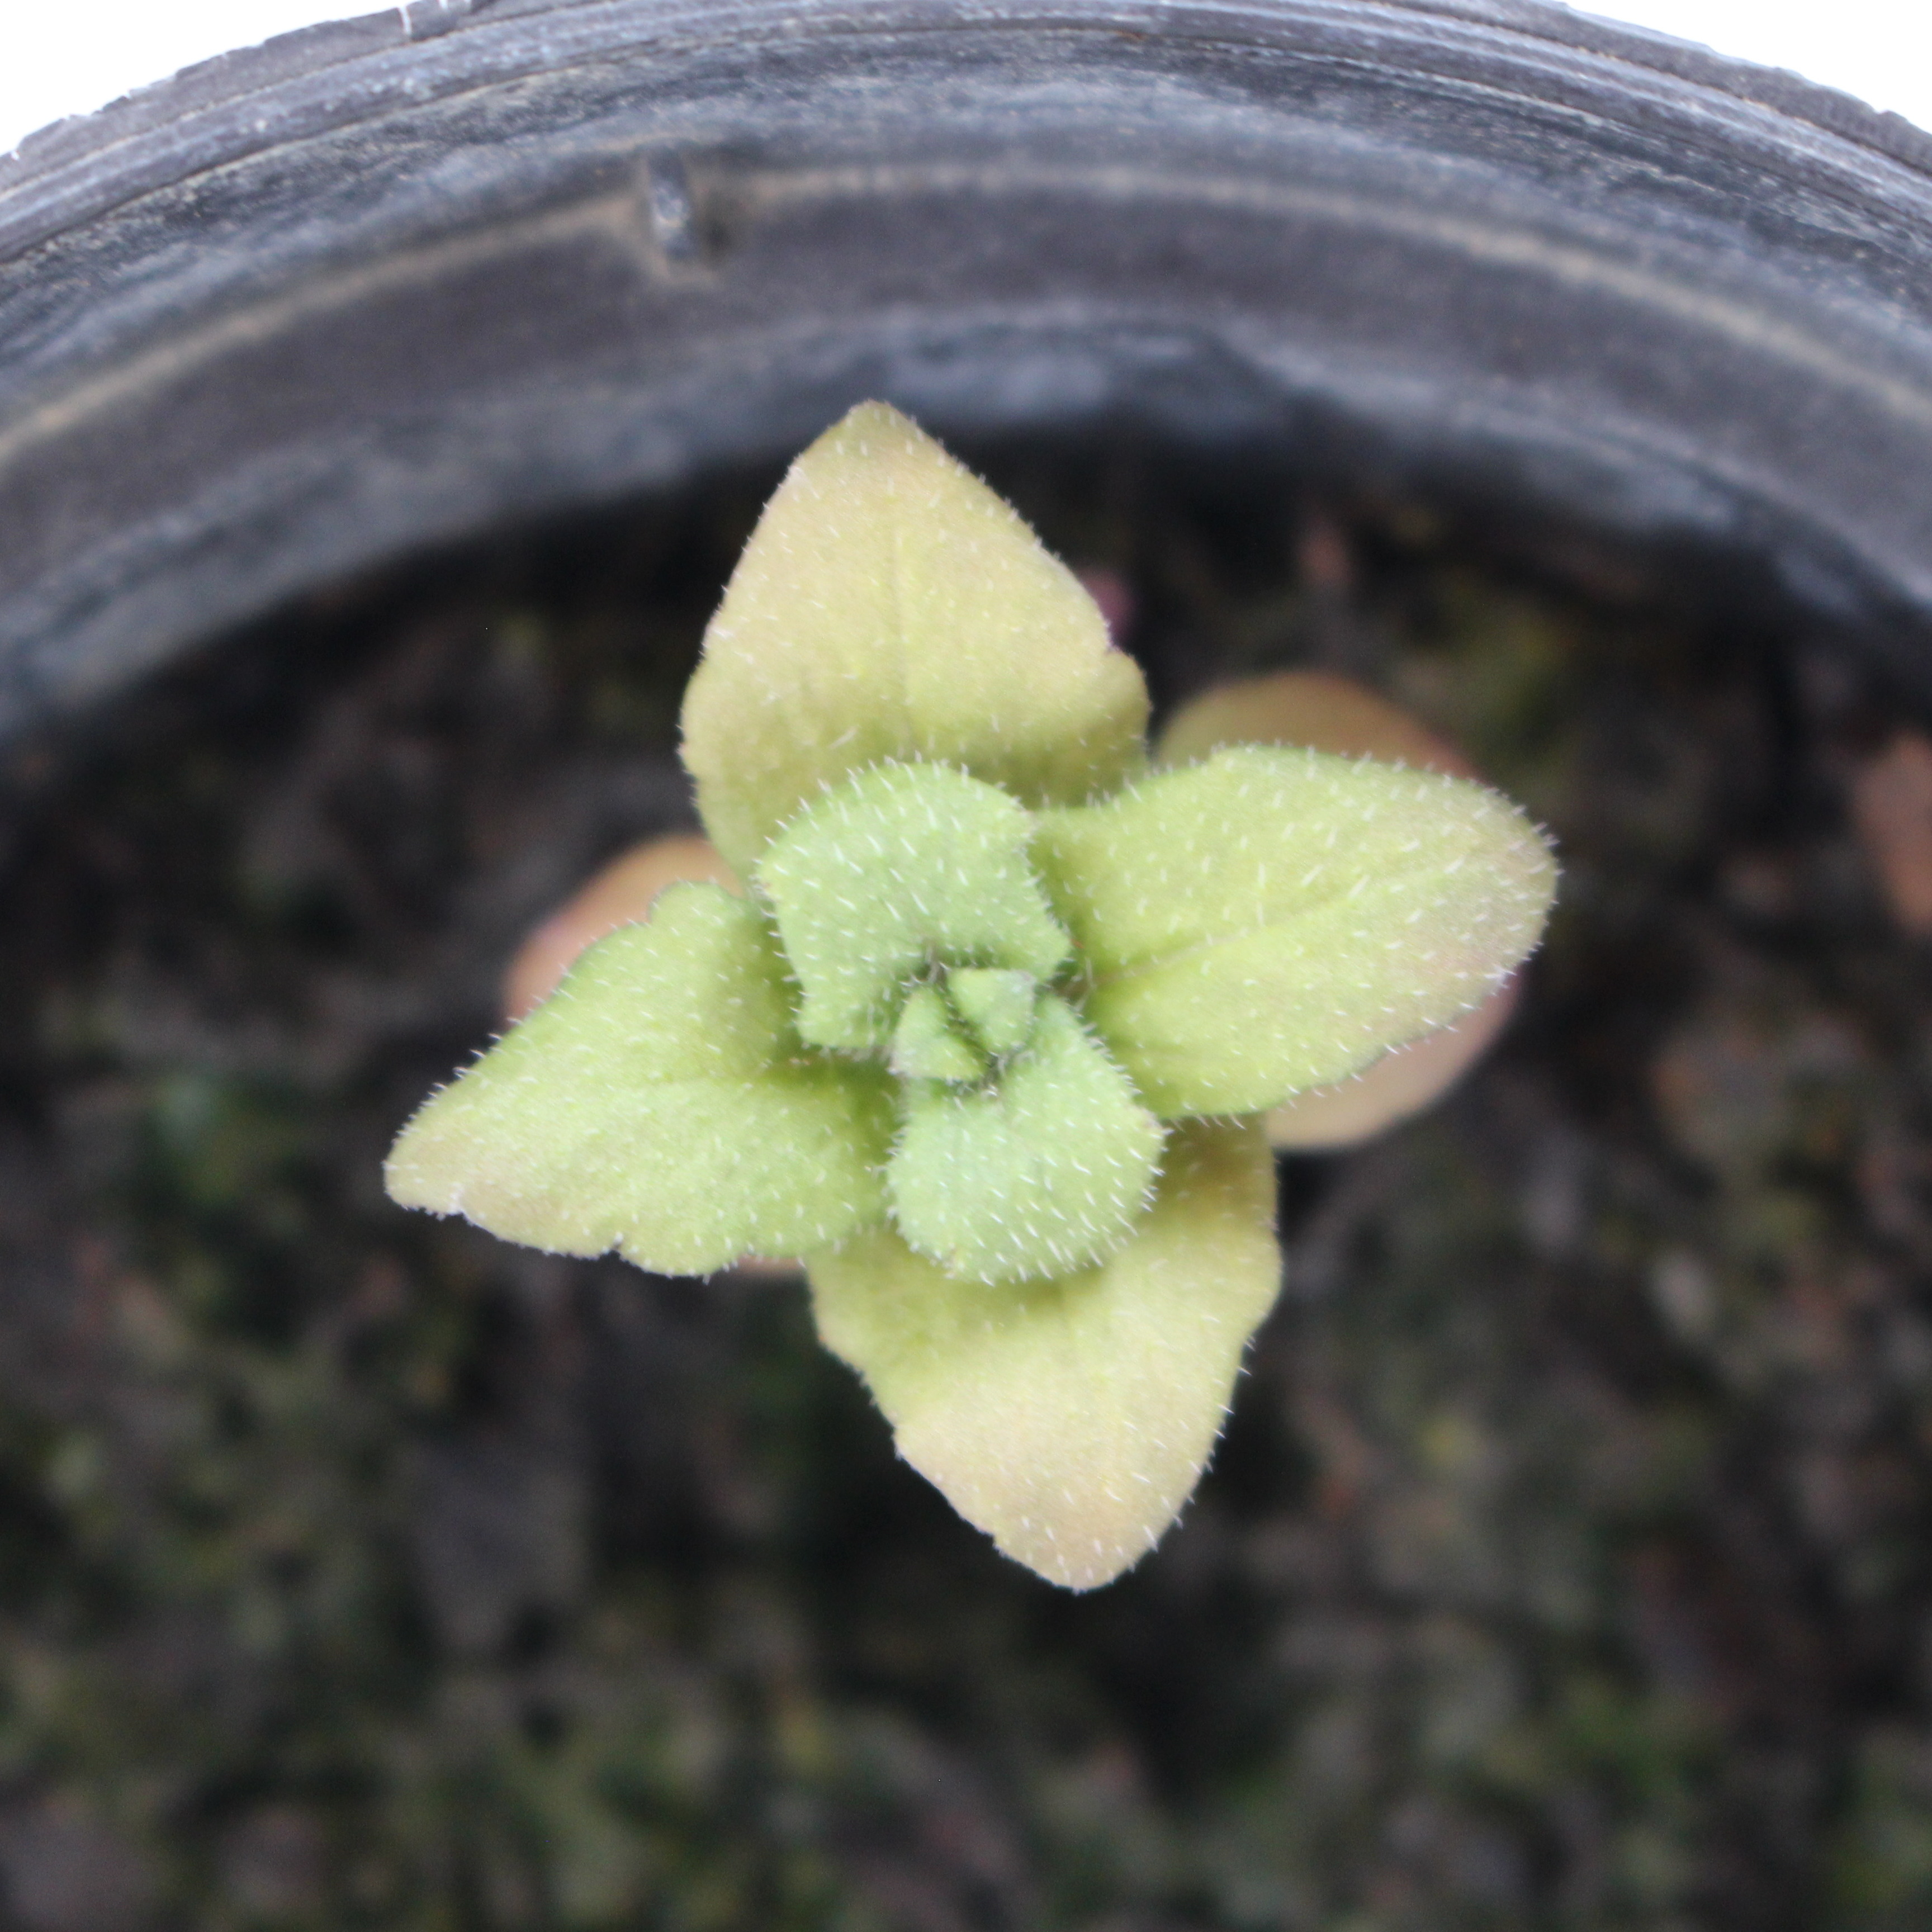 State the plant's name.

Veronica persica
